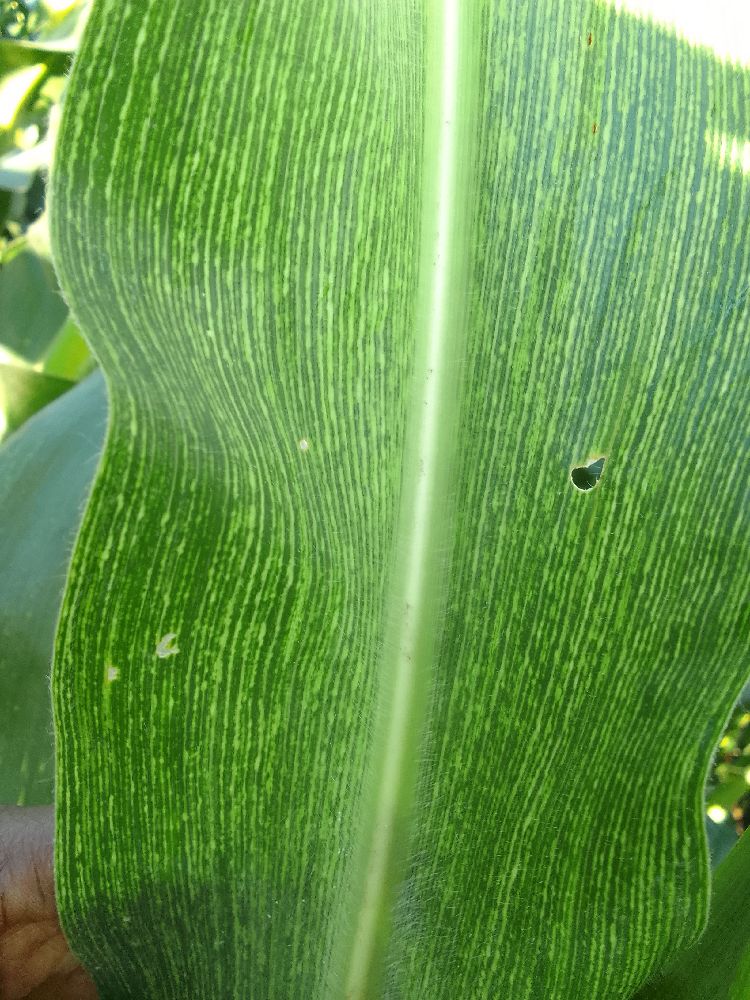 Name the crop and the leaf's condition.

maize, maize streak virus
